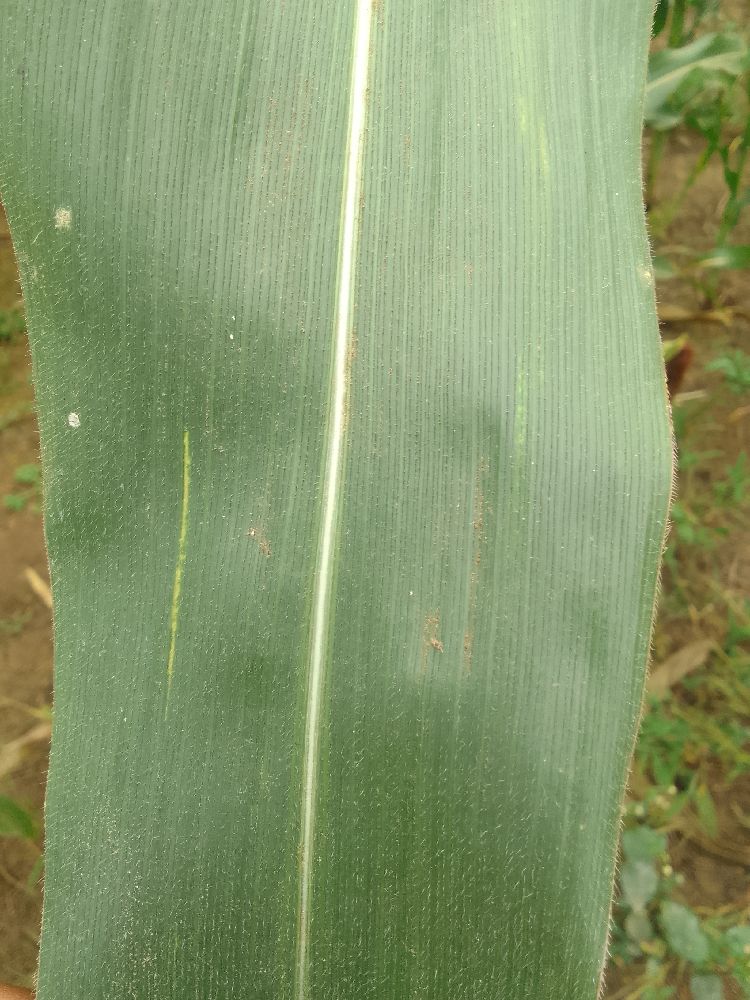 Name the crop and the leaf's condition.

maize, healthy
